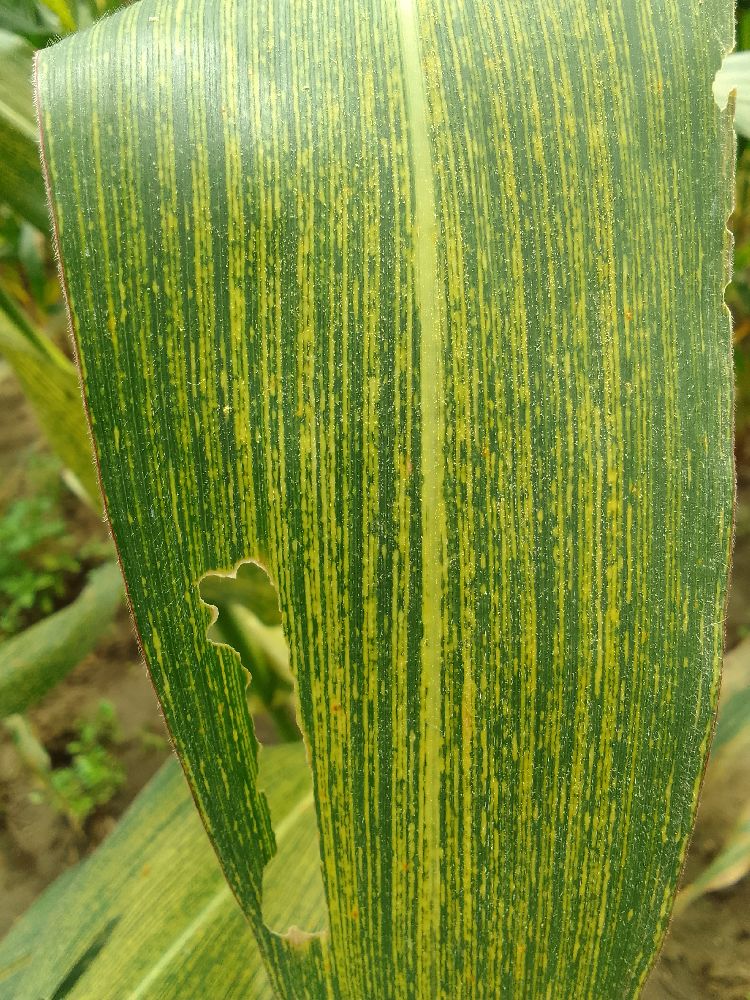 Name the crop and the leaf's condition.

maize, maize streak virus
